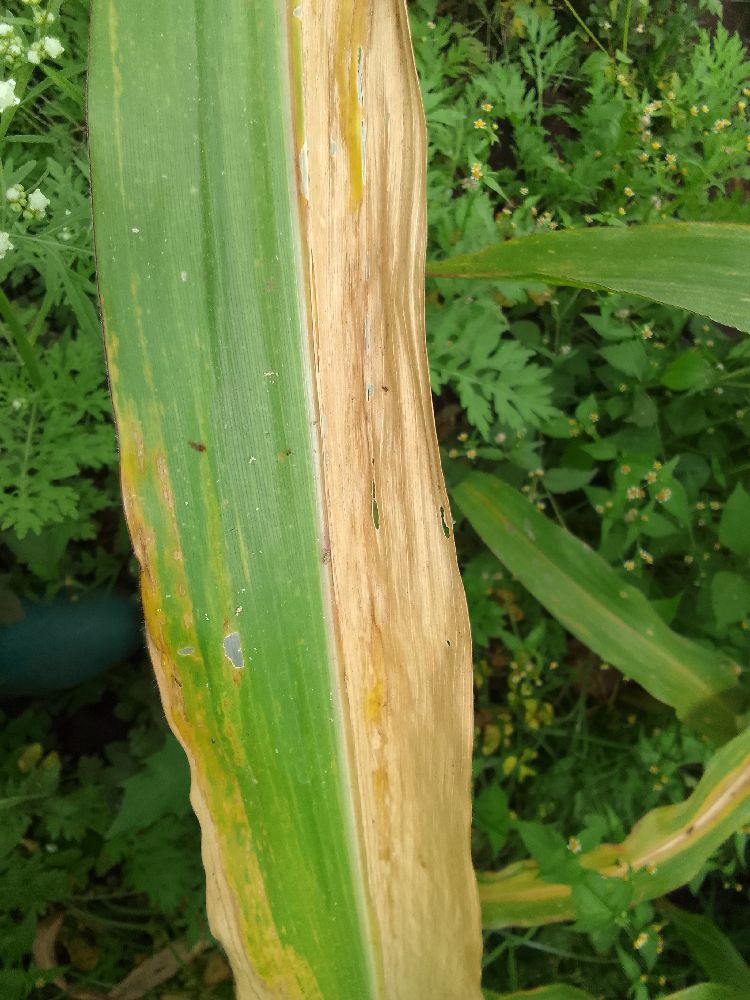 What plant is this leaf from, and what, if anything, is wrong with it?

maize, maize lethal necrosis
